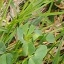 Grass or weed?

unstructured weed
